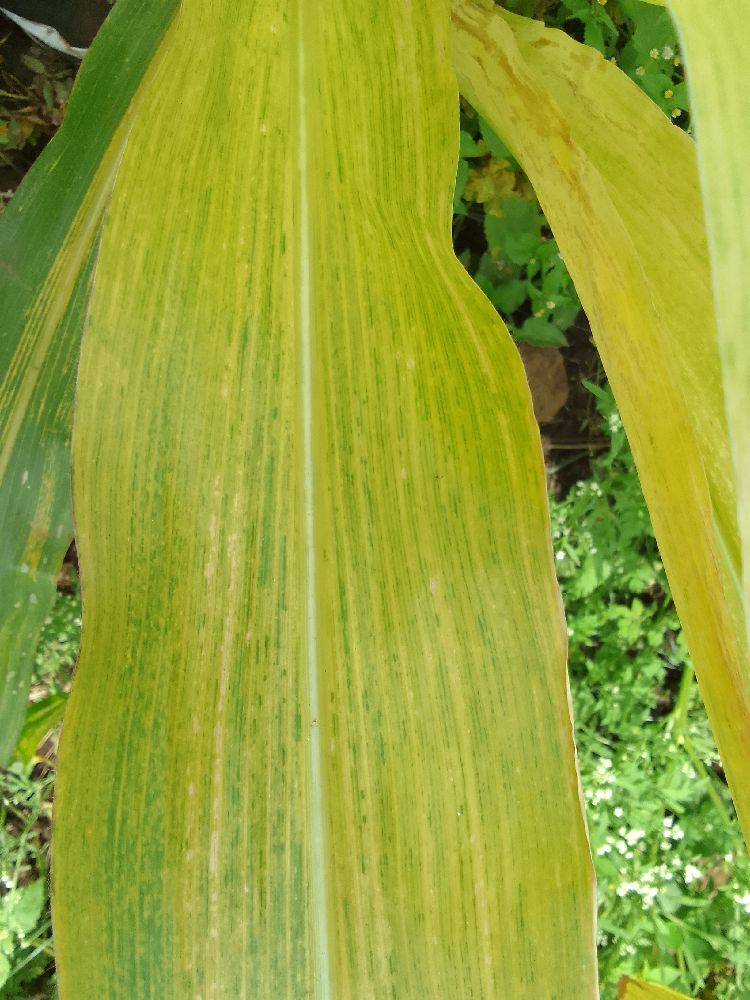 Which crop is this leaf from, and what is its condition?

maize, maize lethal necrosis
